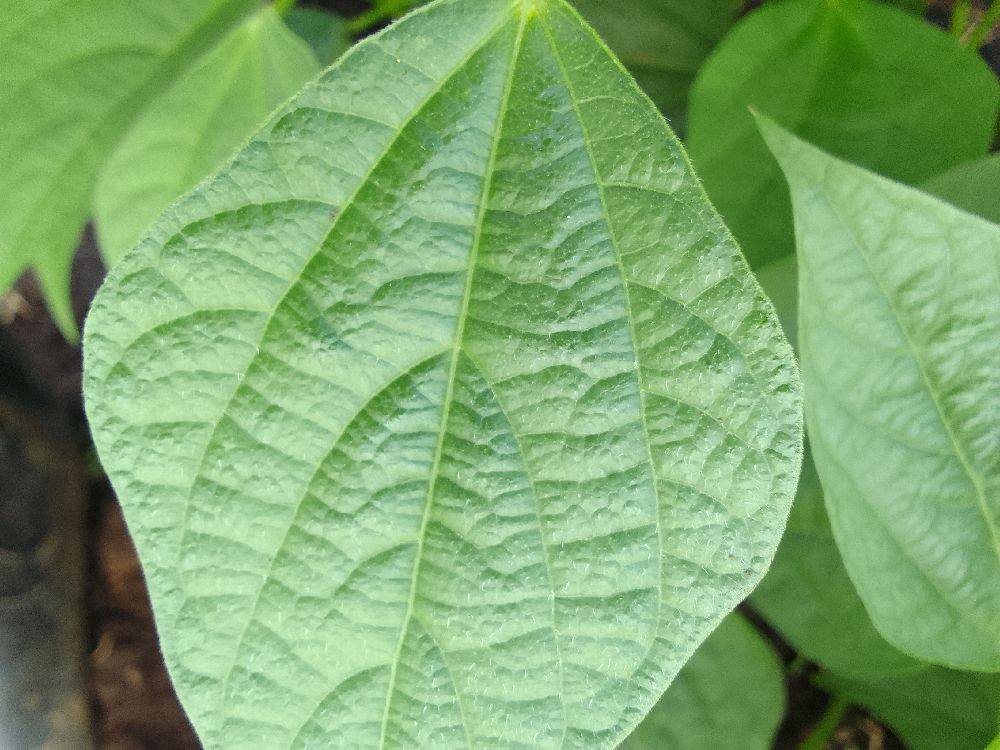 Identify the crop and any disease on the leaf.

common bean, healthy
